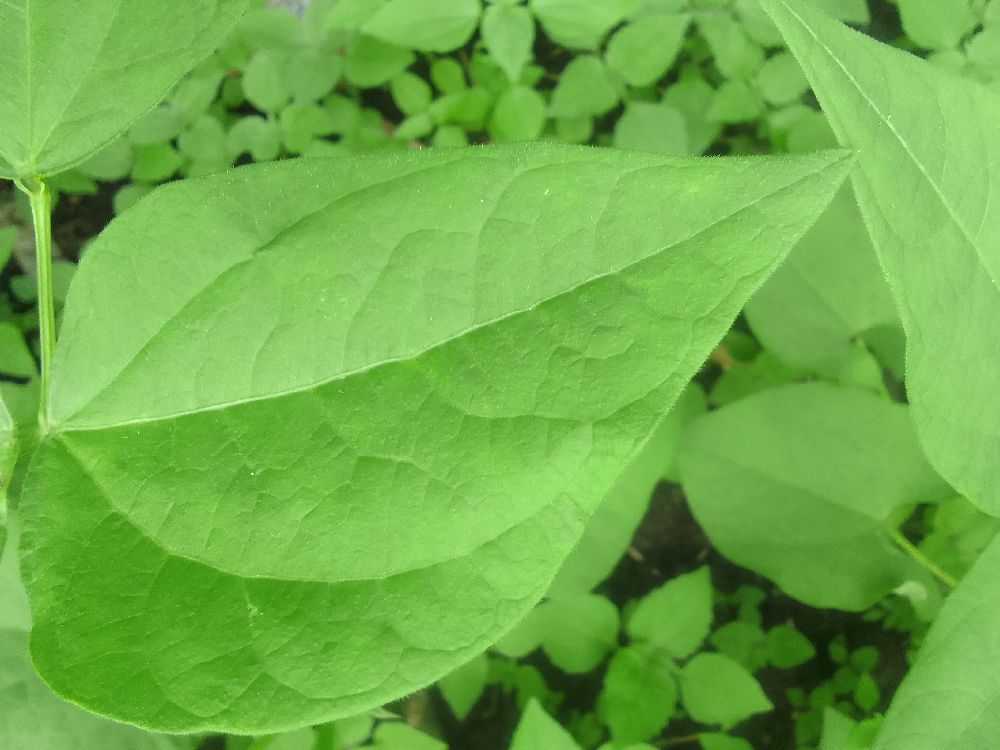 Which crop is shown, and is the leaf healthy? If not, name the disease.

common bean, healthy
